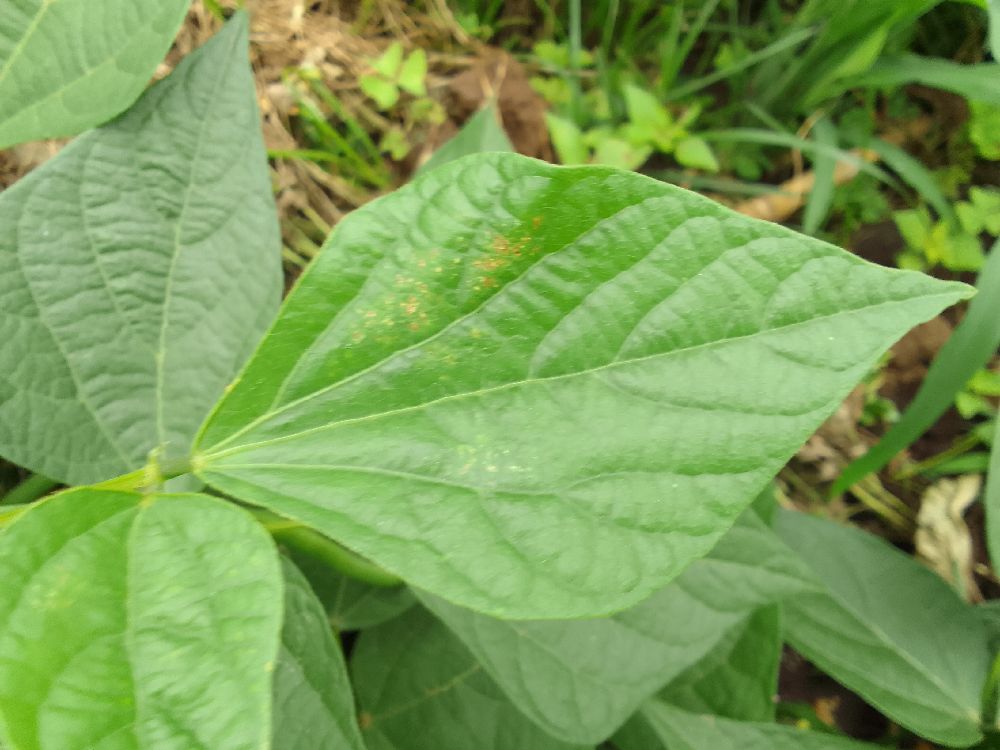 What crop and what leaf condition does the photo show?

common bean, healthy
